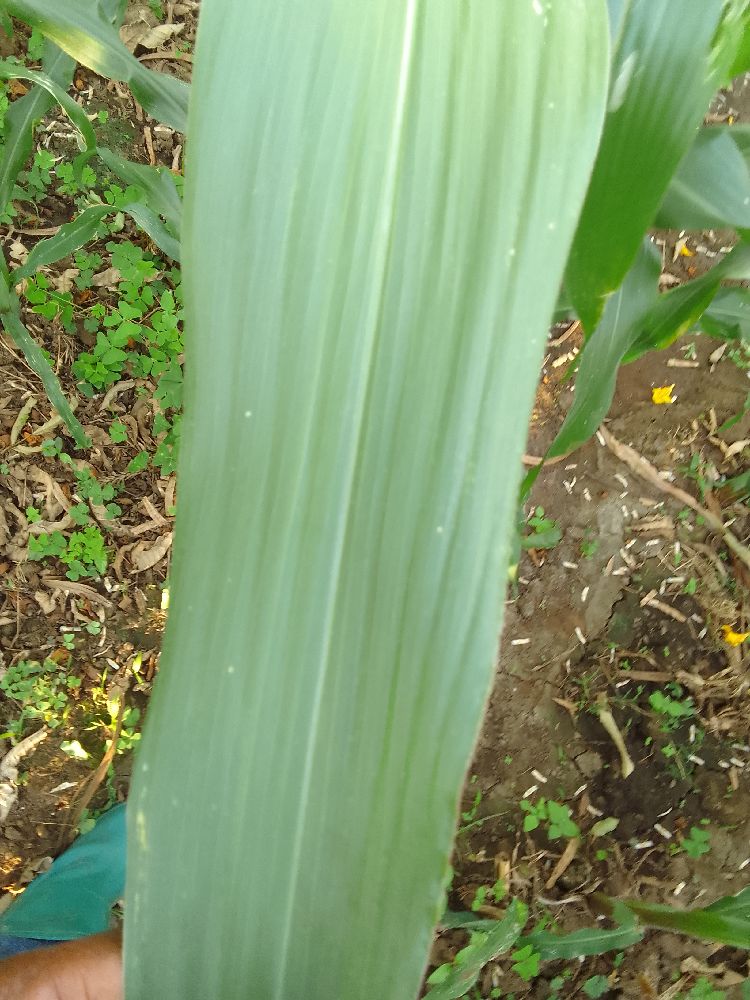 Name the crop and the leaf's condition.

maize, healthy
